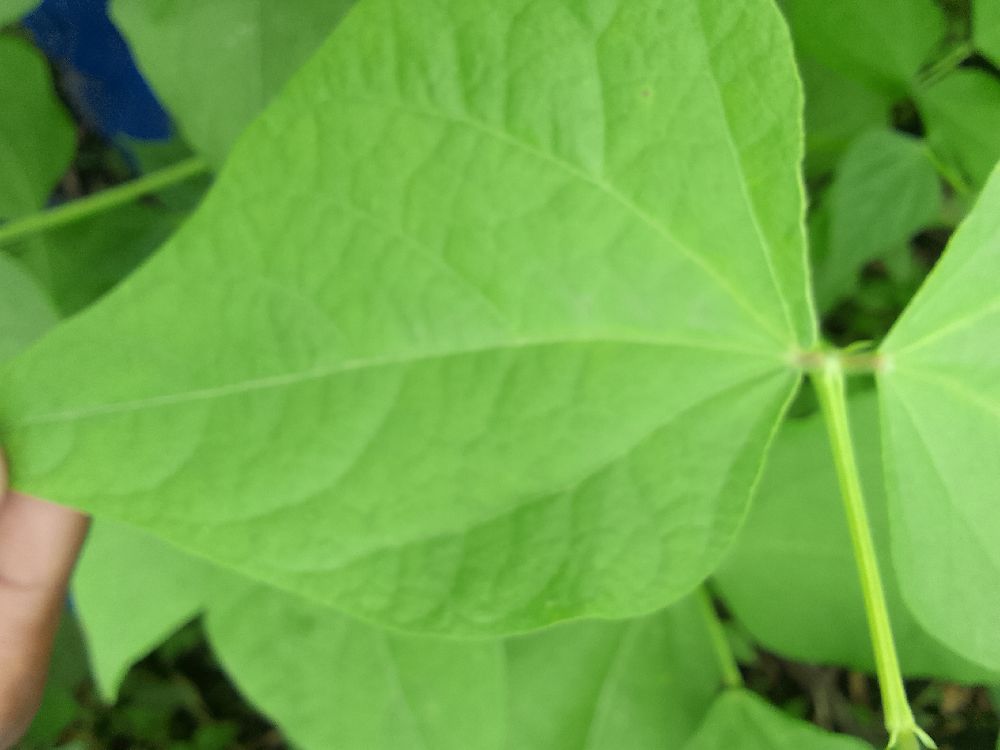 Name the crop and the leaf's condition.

common bean, healthy
